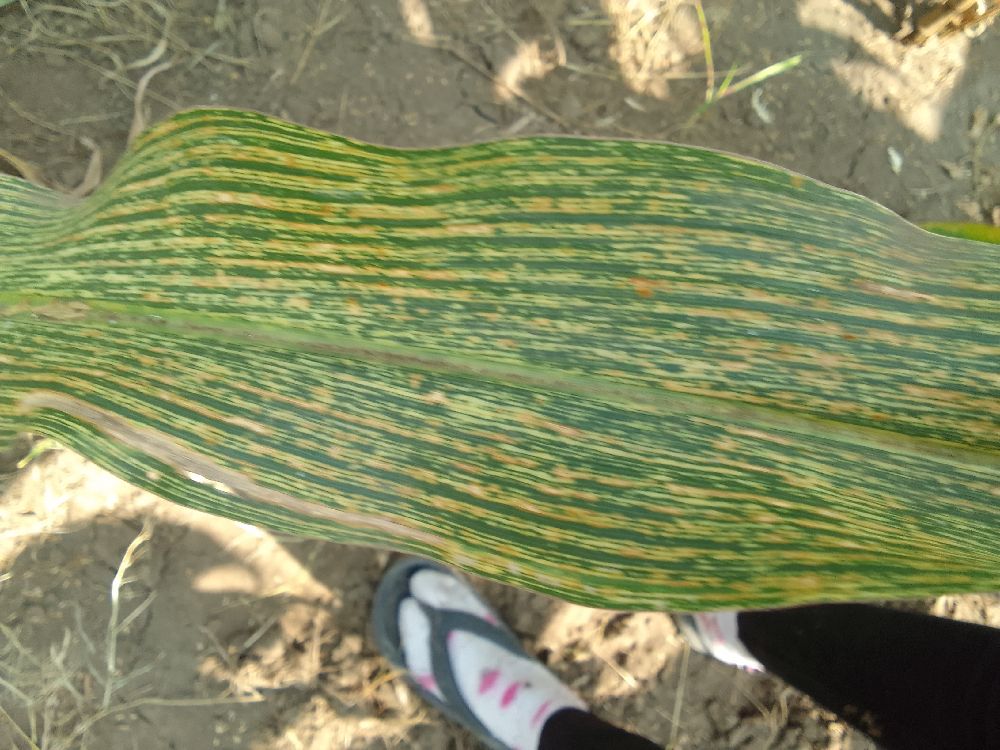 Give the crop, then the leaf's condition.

maize, maize streak virus
